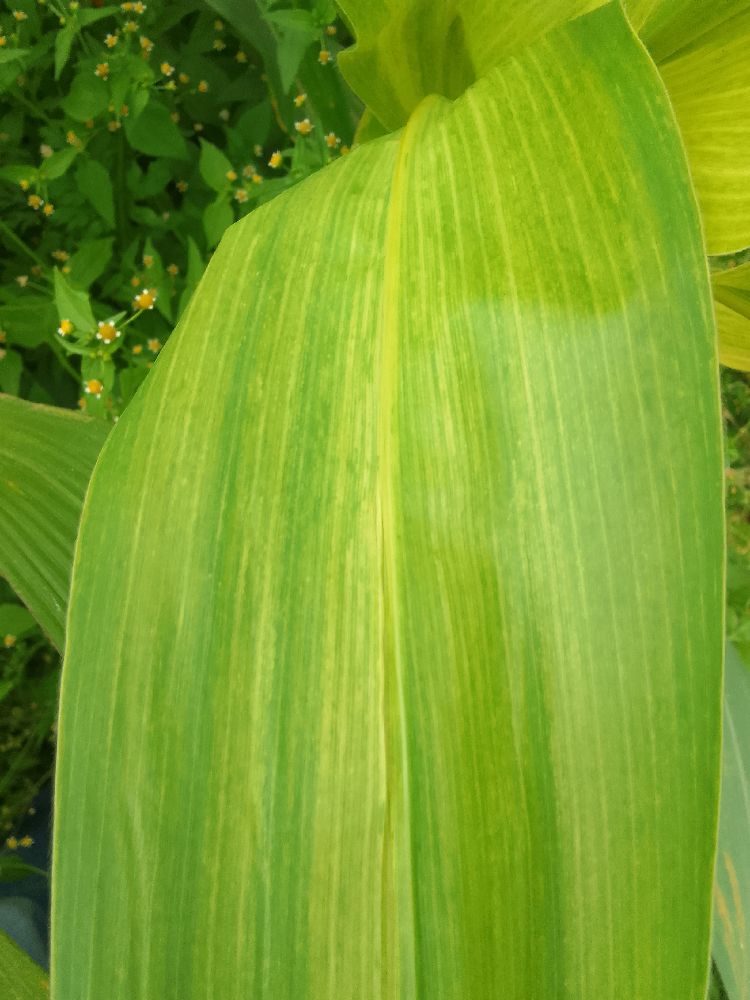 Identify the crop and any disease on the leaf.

maize, maize lethal necrosis
